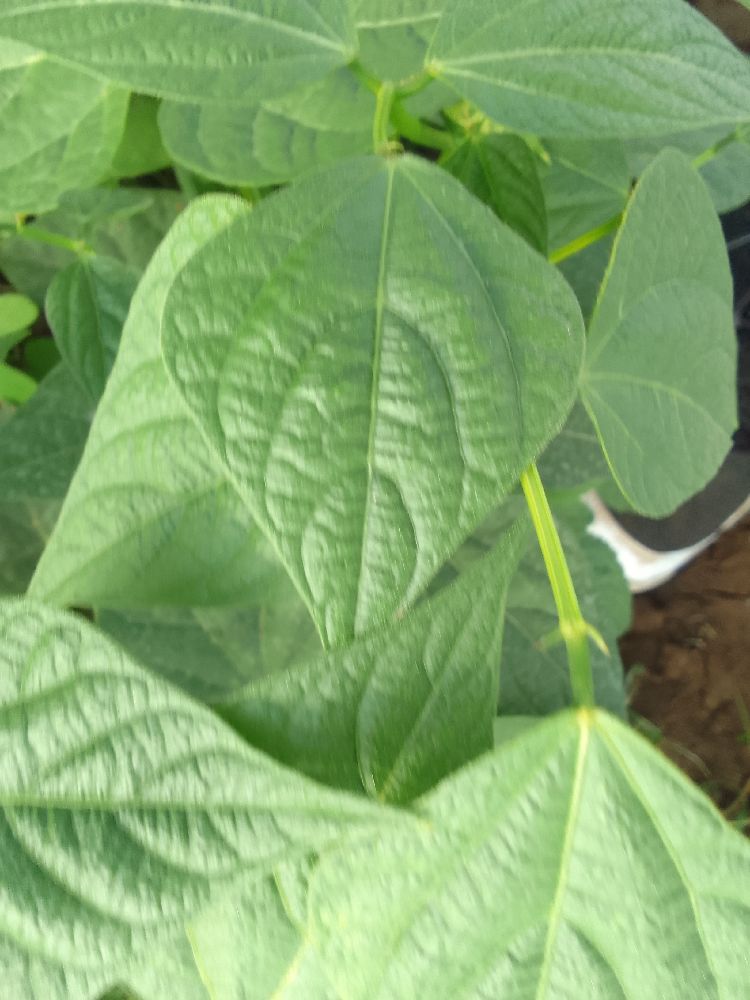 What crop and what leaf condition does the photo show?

common bean, healthy
